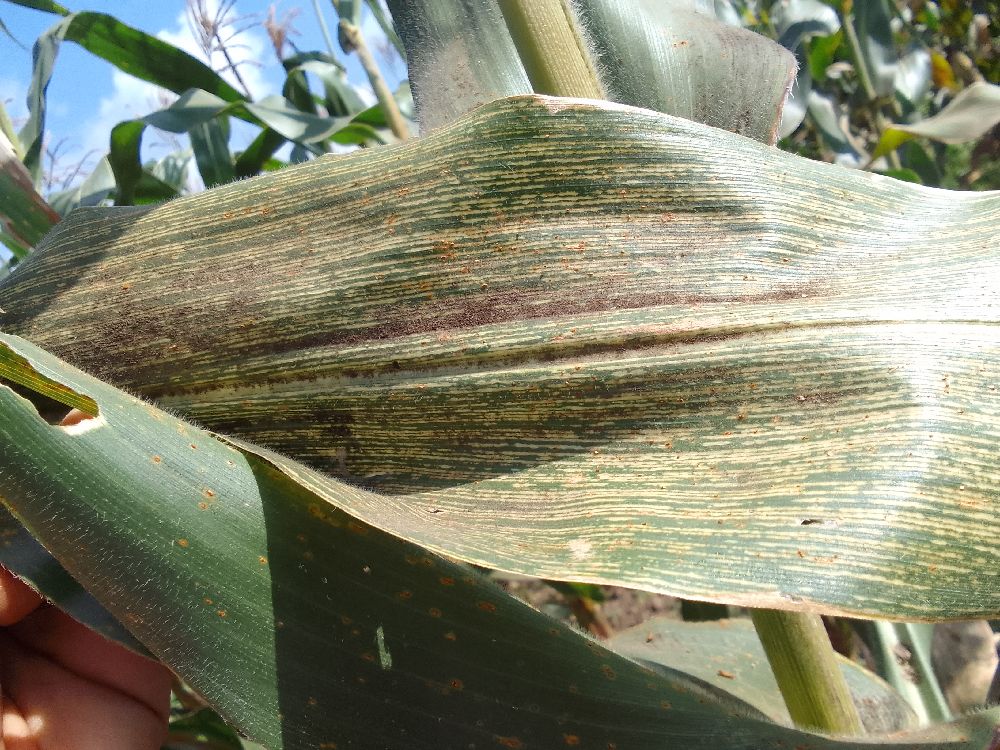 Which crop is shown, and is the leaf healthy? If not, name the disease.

maize, maize streak virus
